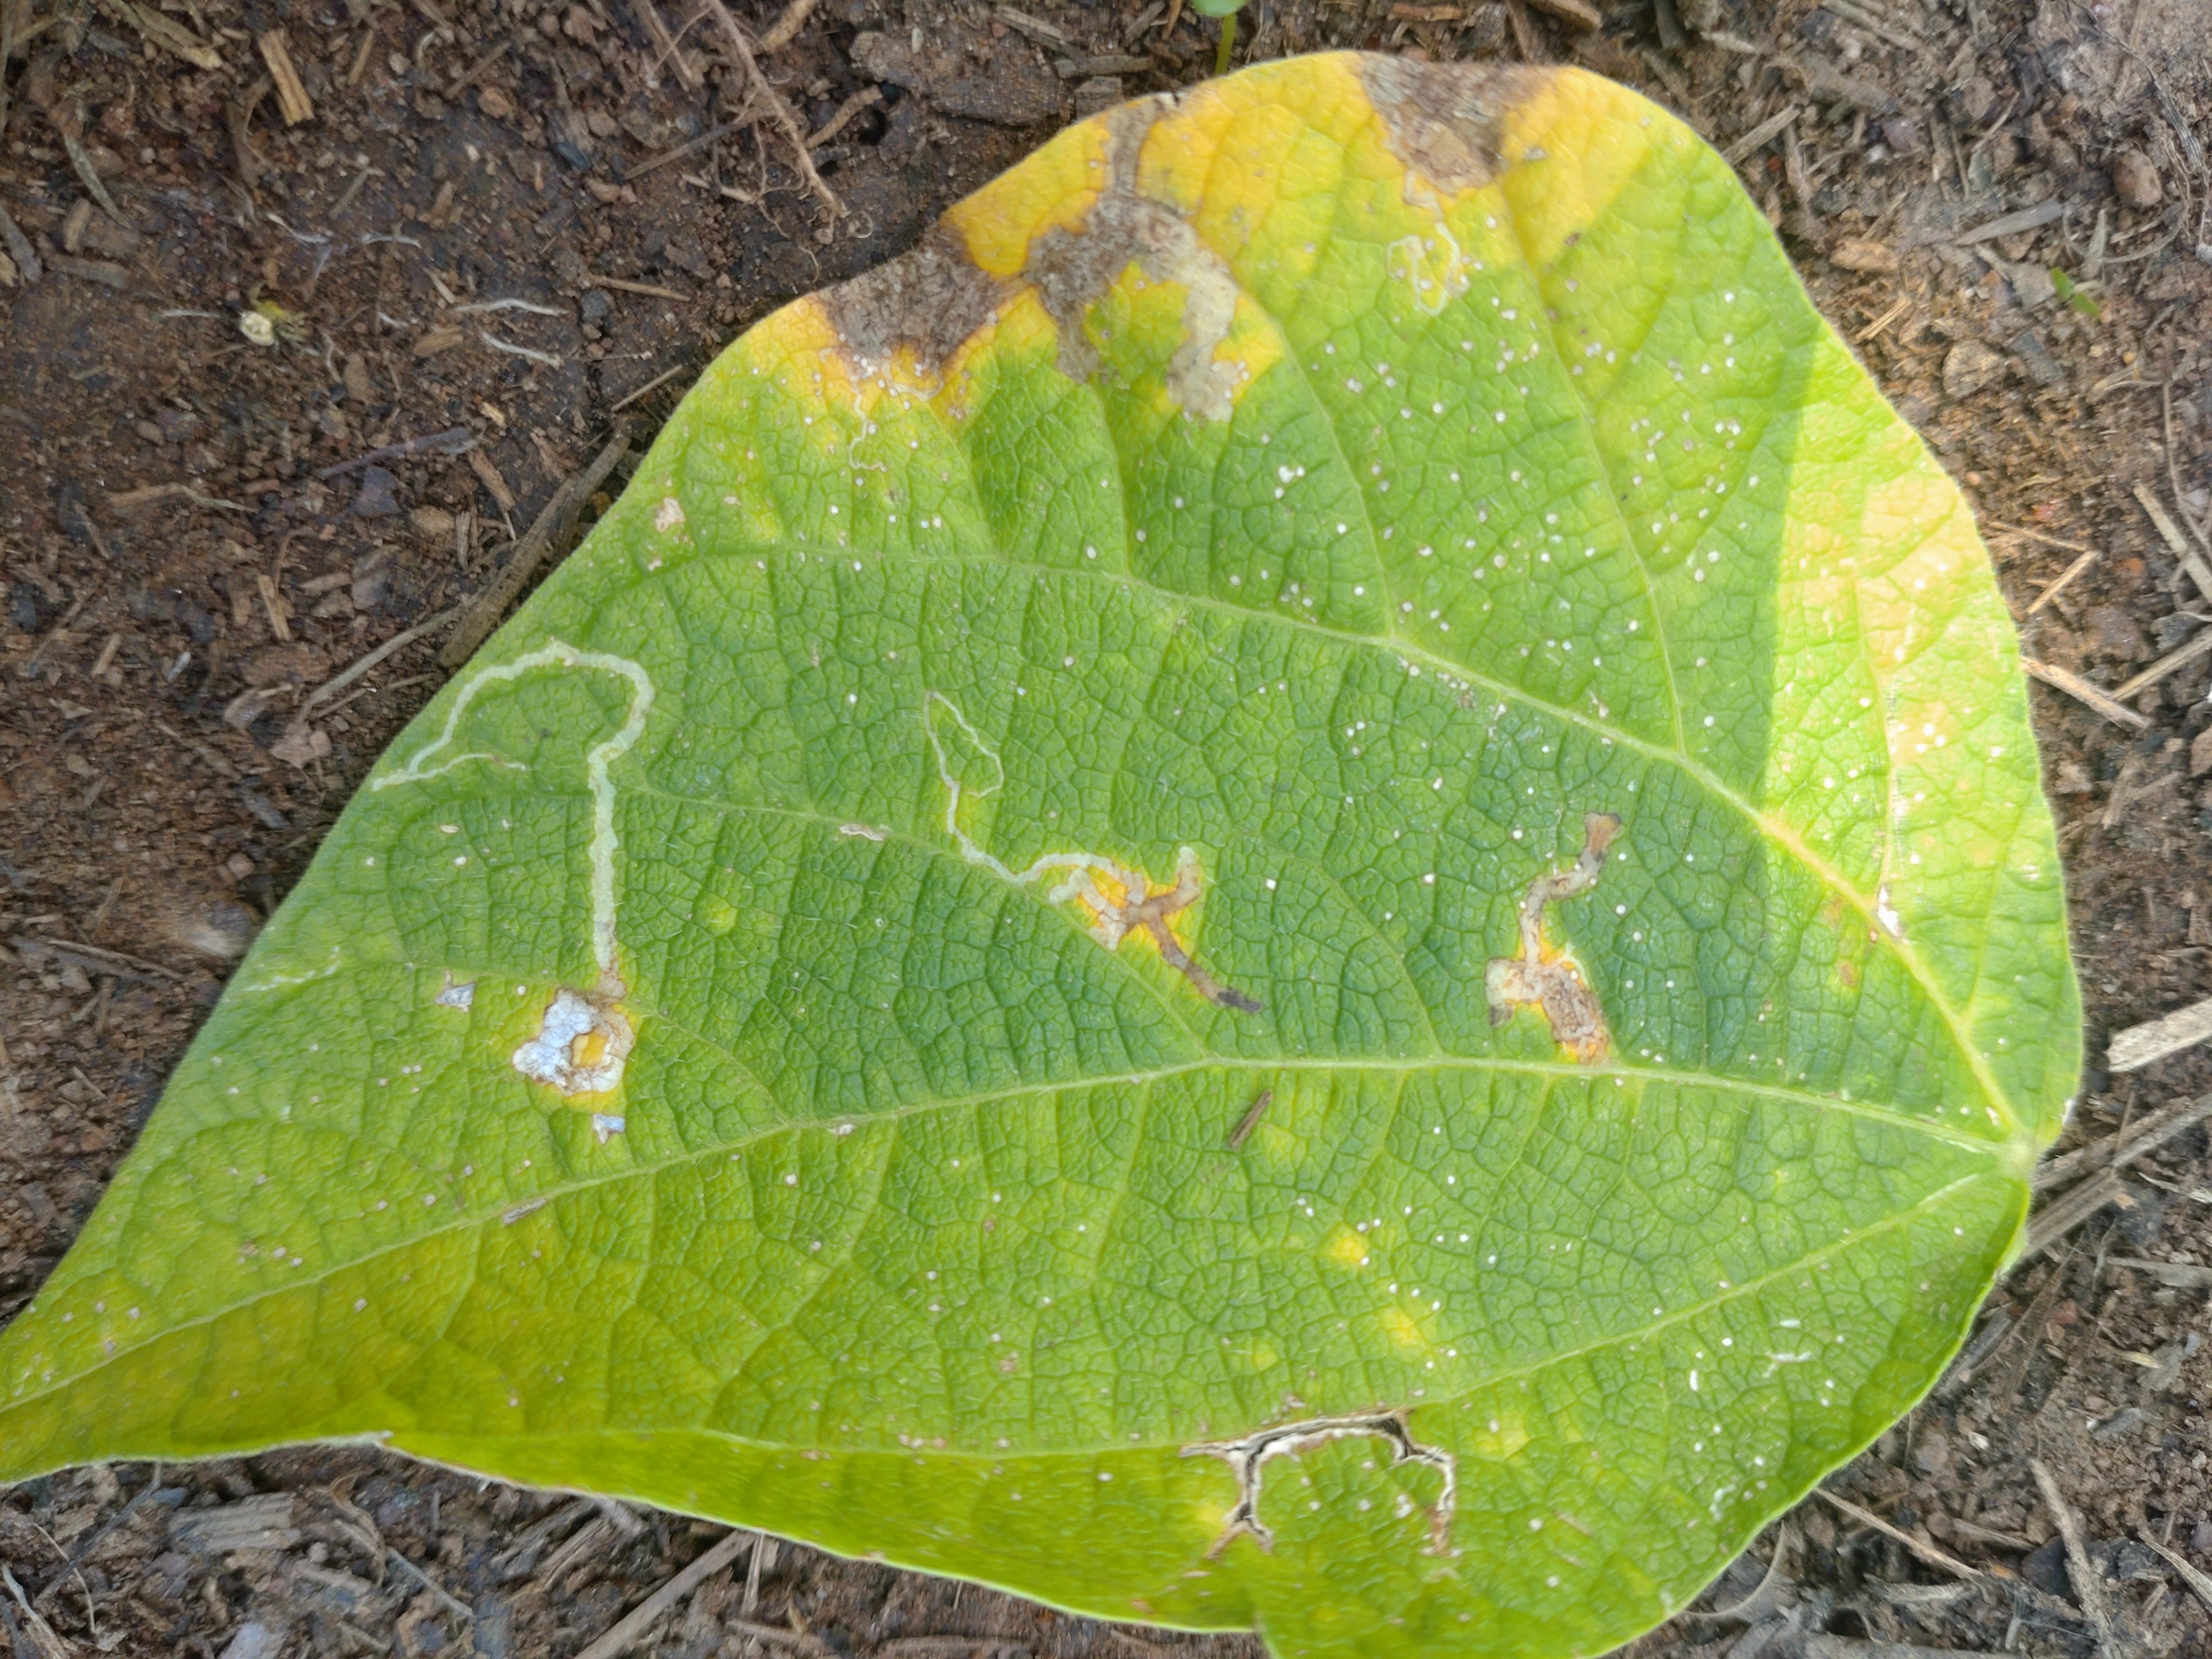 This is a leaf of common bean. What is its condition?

anthracnose
